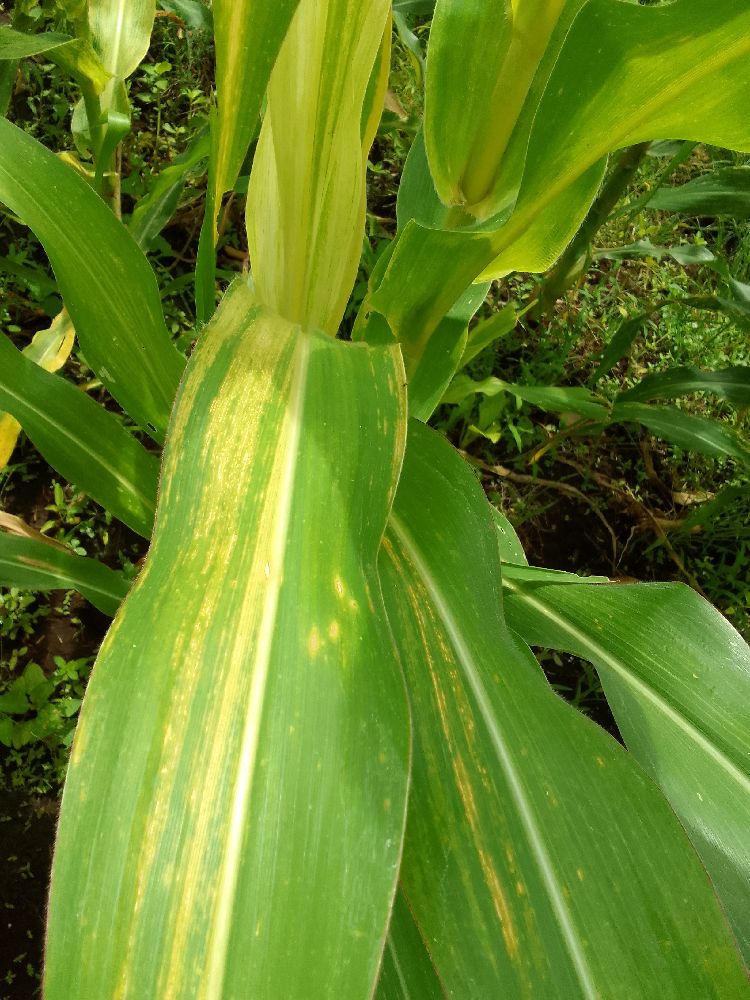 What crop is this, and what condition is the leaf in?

maize, maize lethal necrosis
